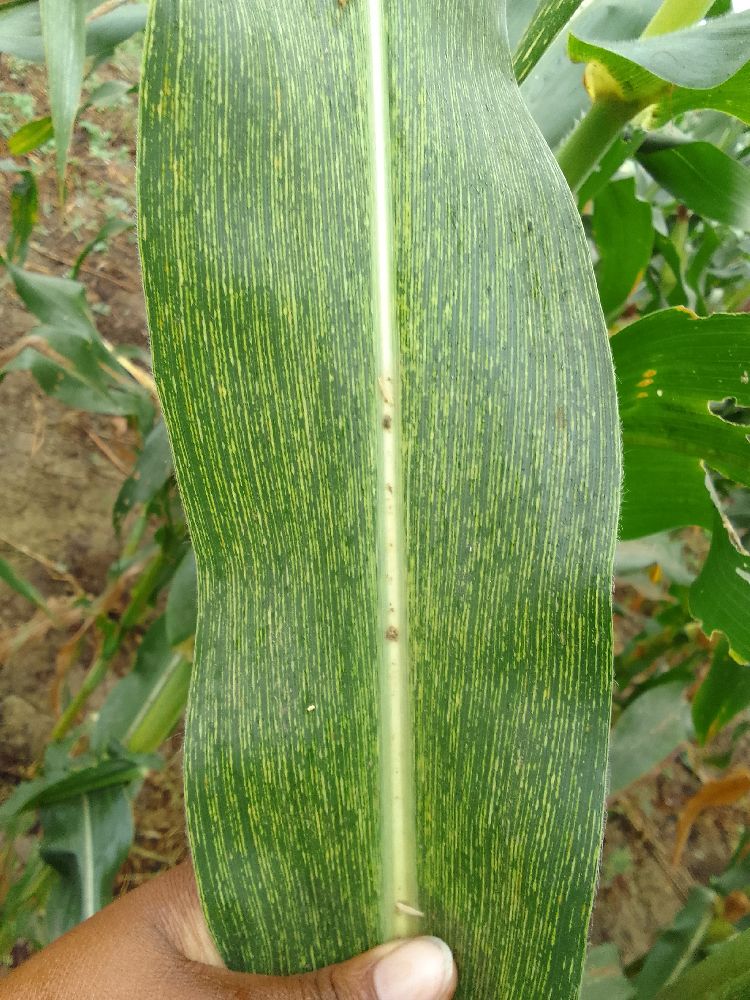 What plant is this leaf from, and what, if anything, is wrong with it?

maize, maize streak virus
